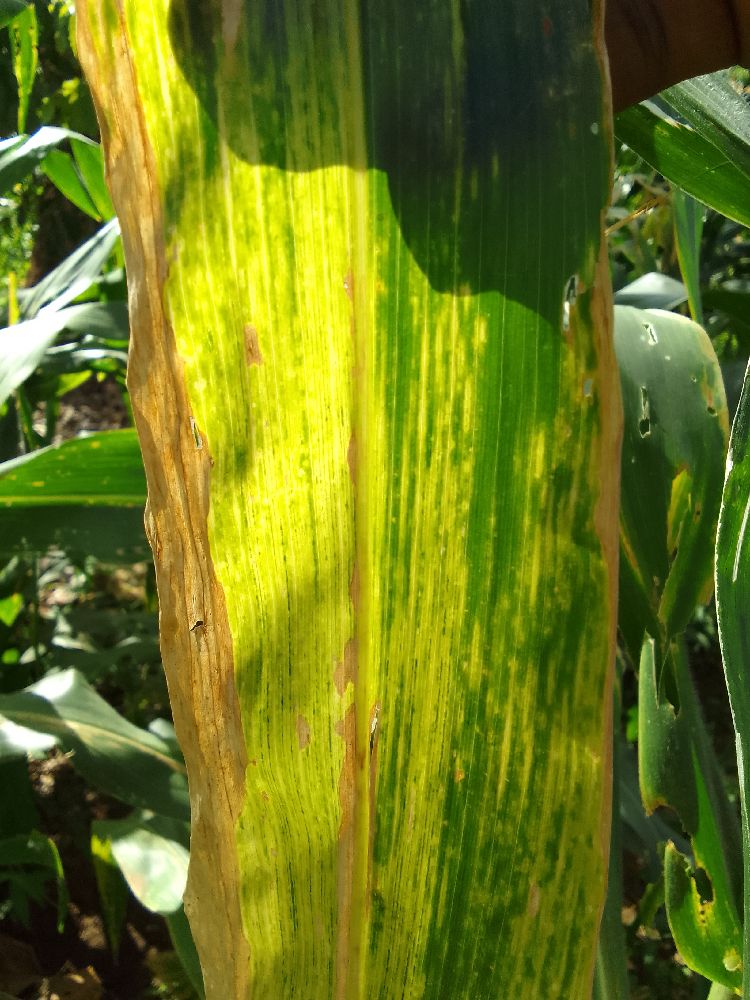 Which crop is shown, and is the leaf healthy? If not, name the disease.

maize, maize lethal necrosis
